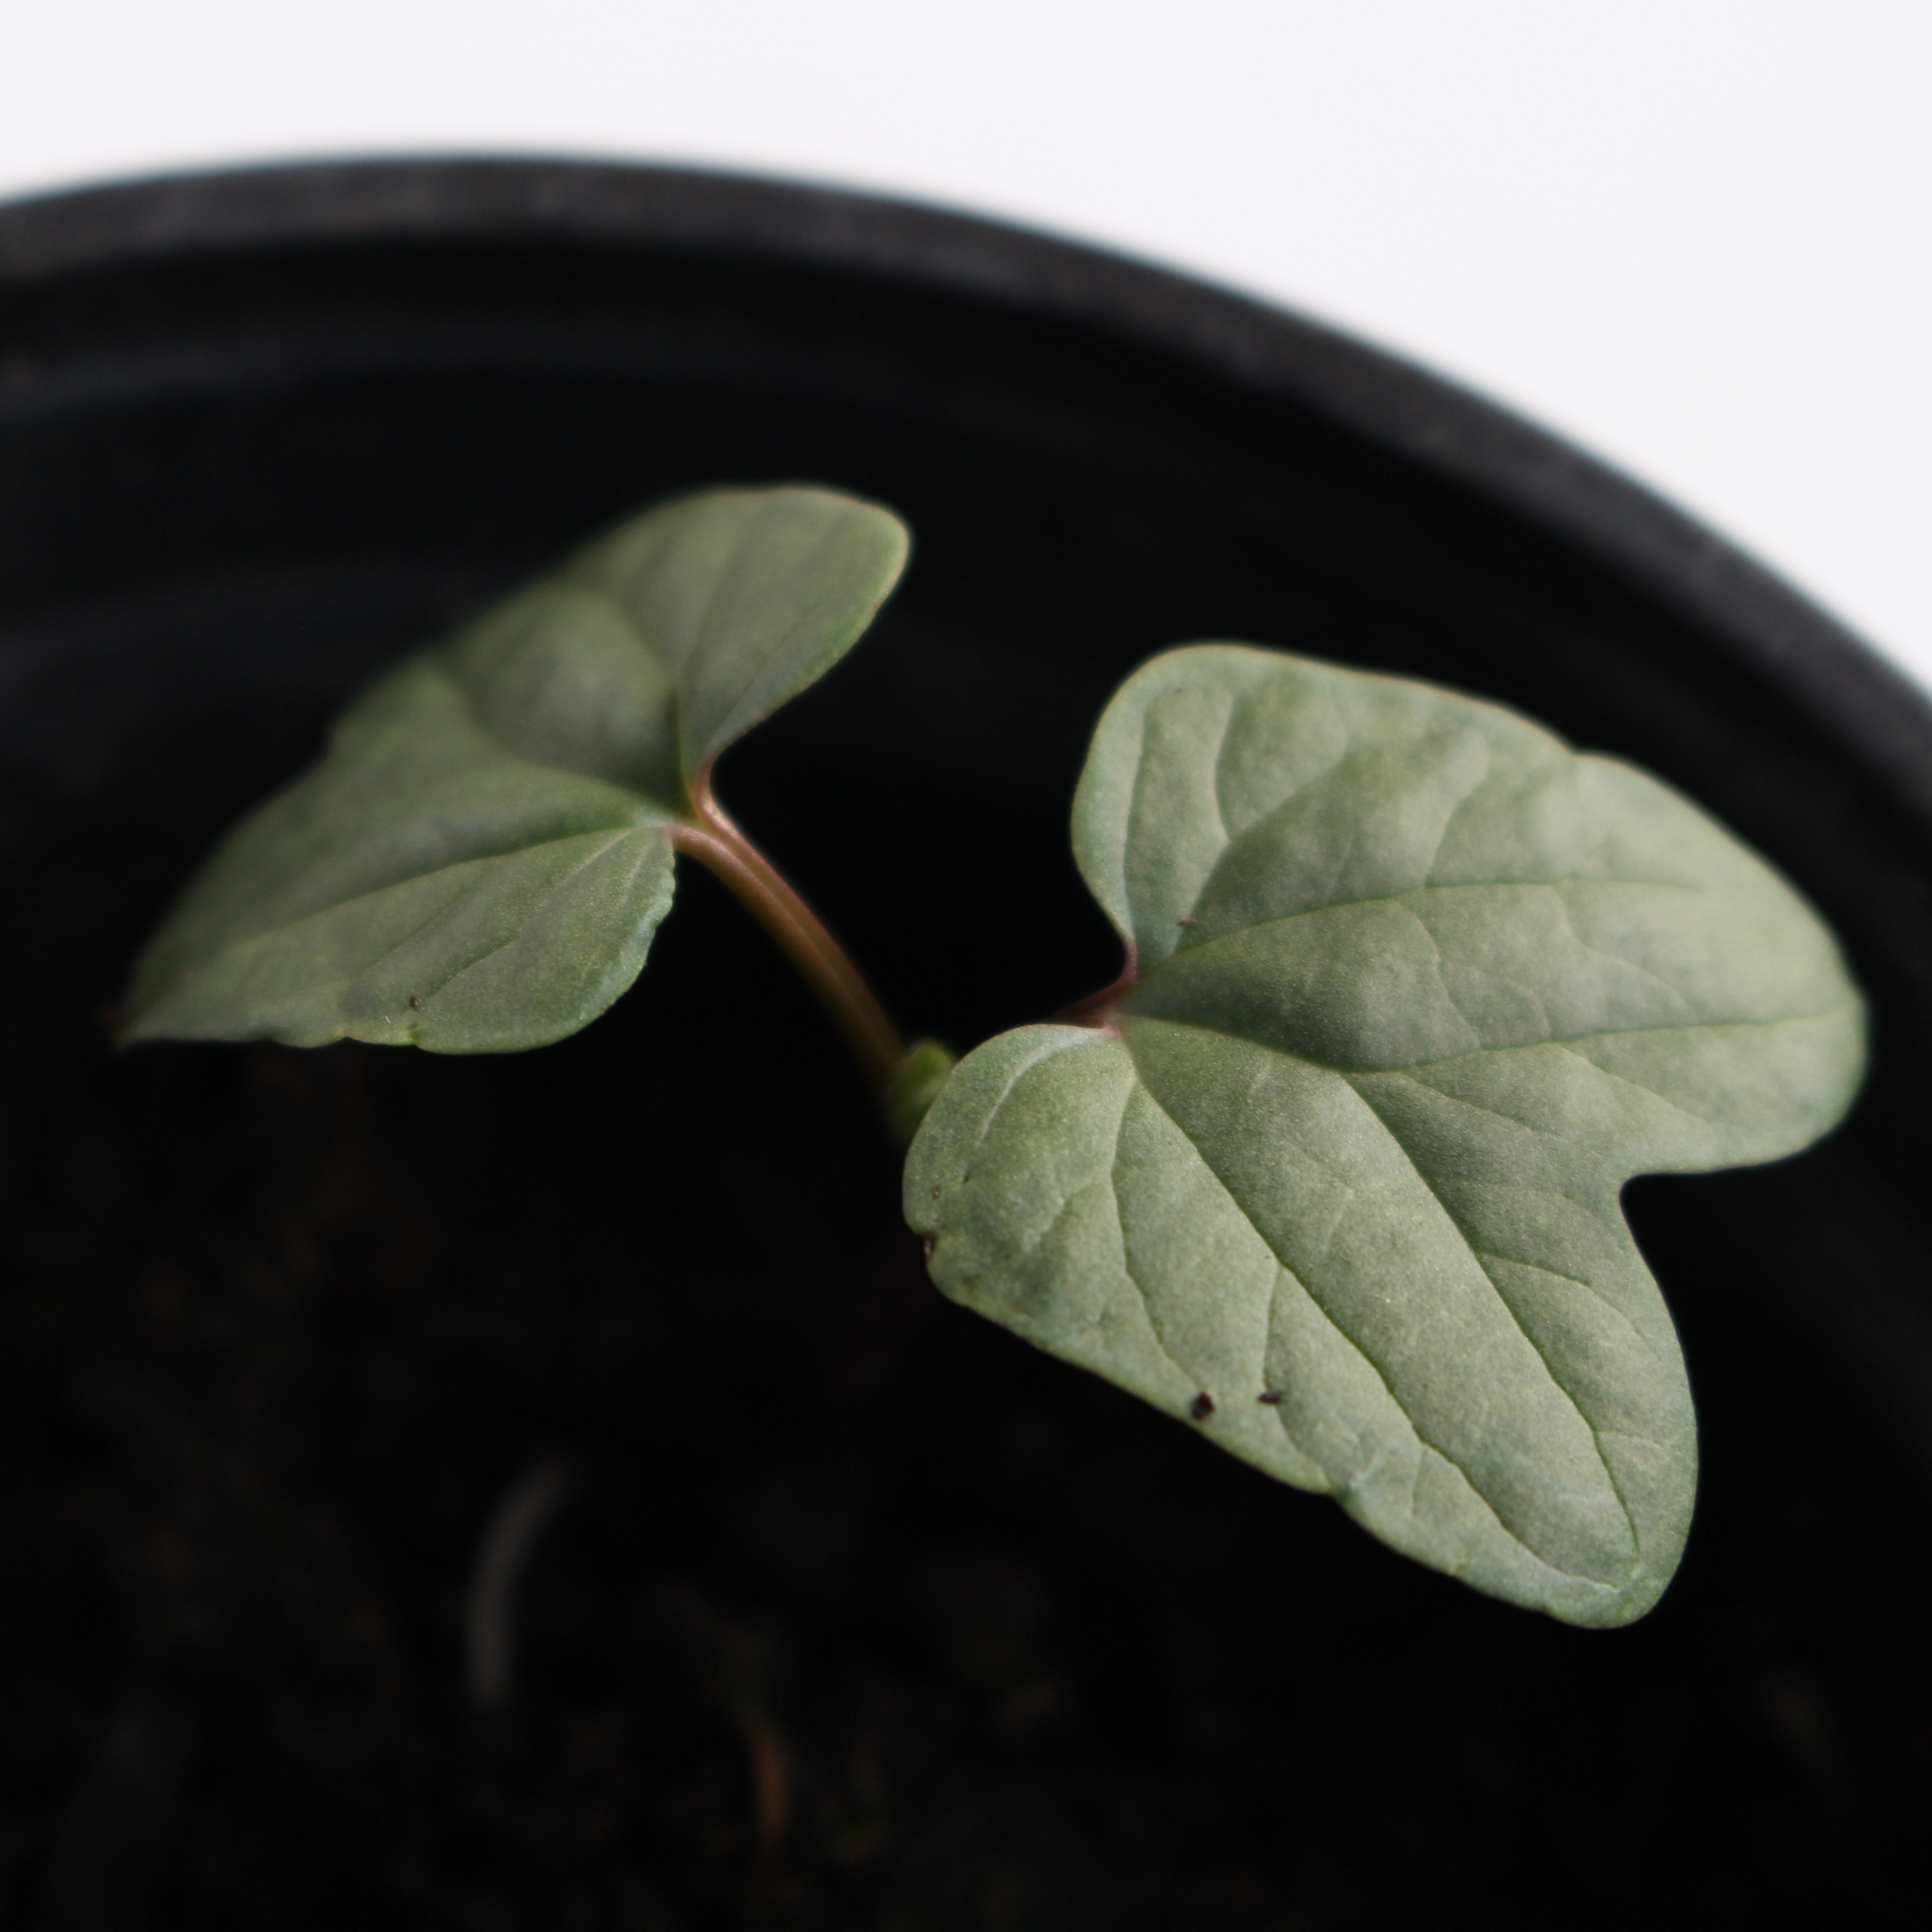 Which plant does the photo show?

Convolvulus arvensis
